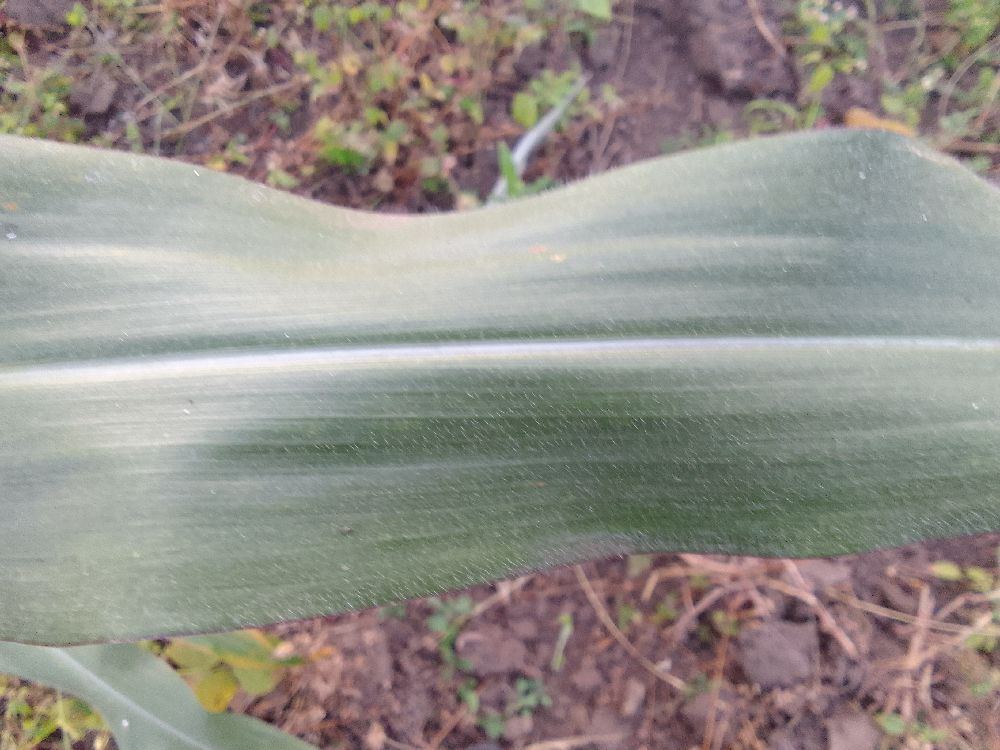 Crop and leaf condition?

maize, healthy
